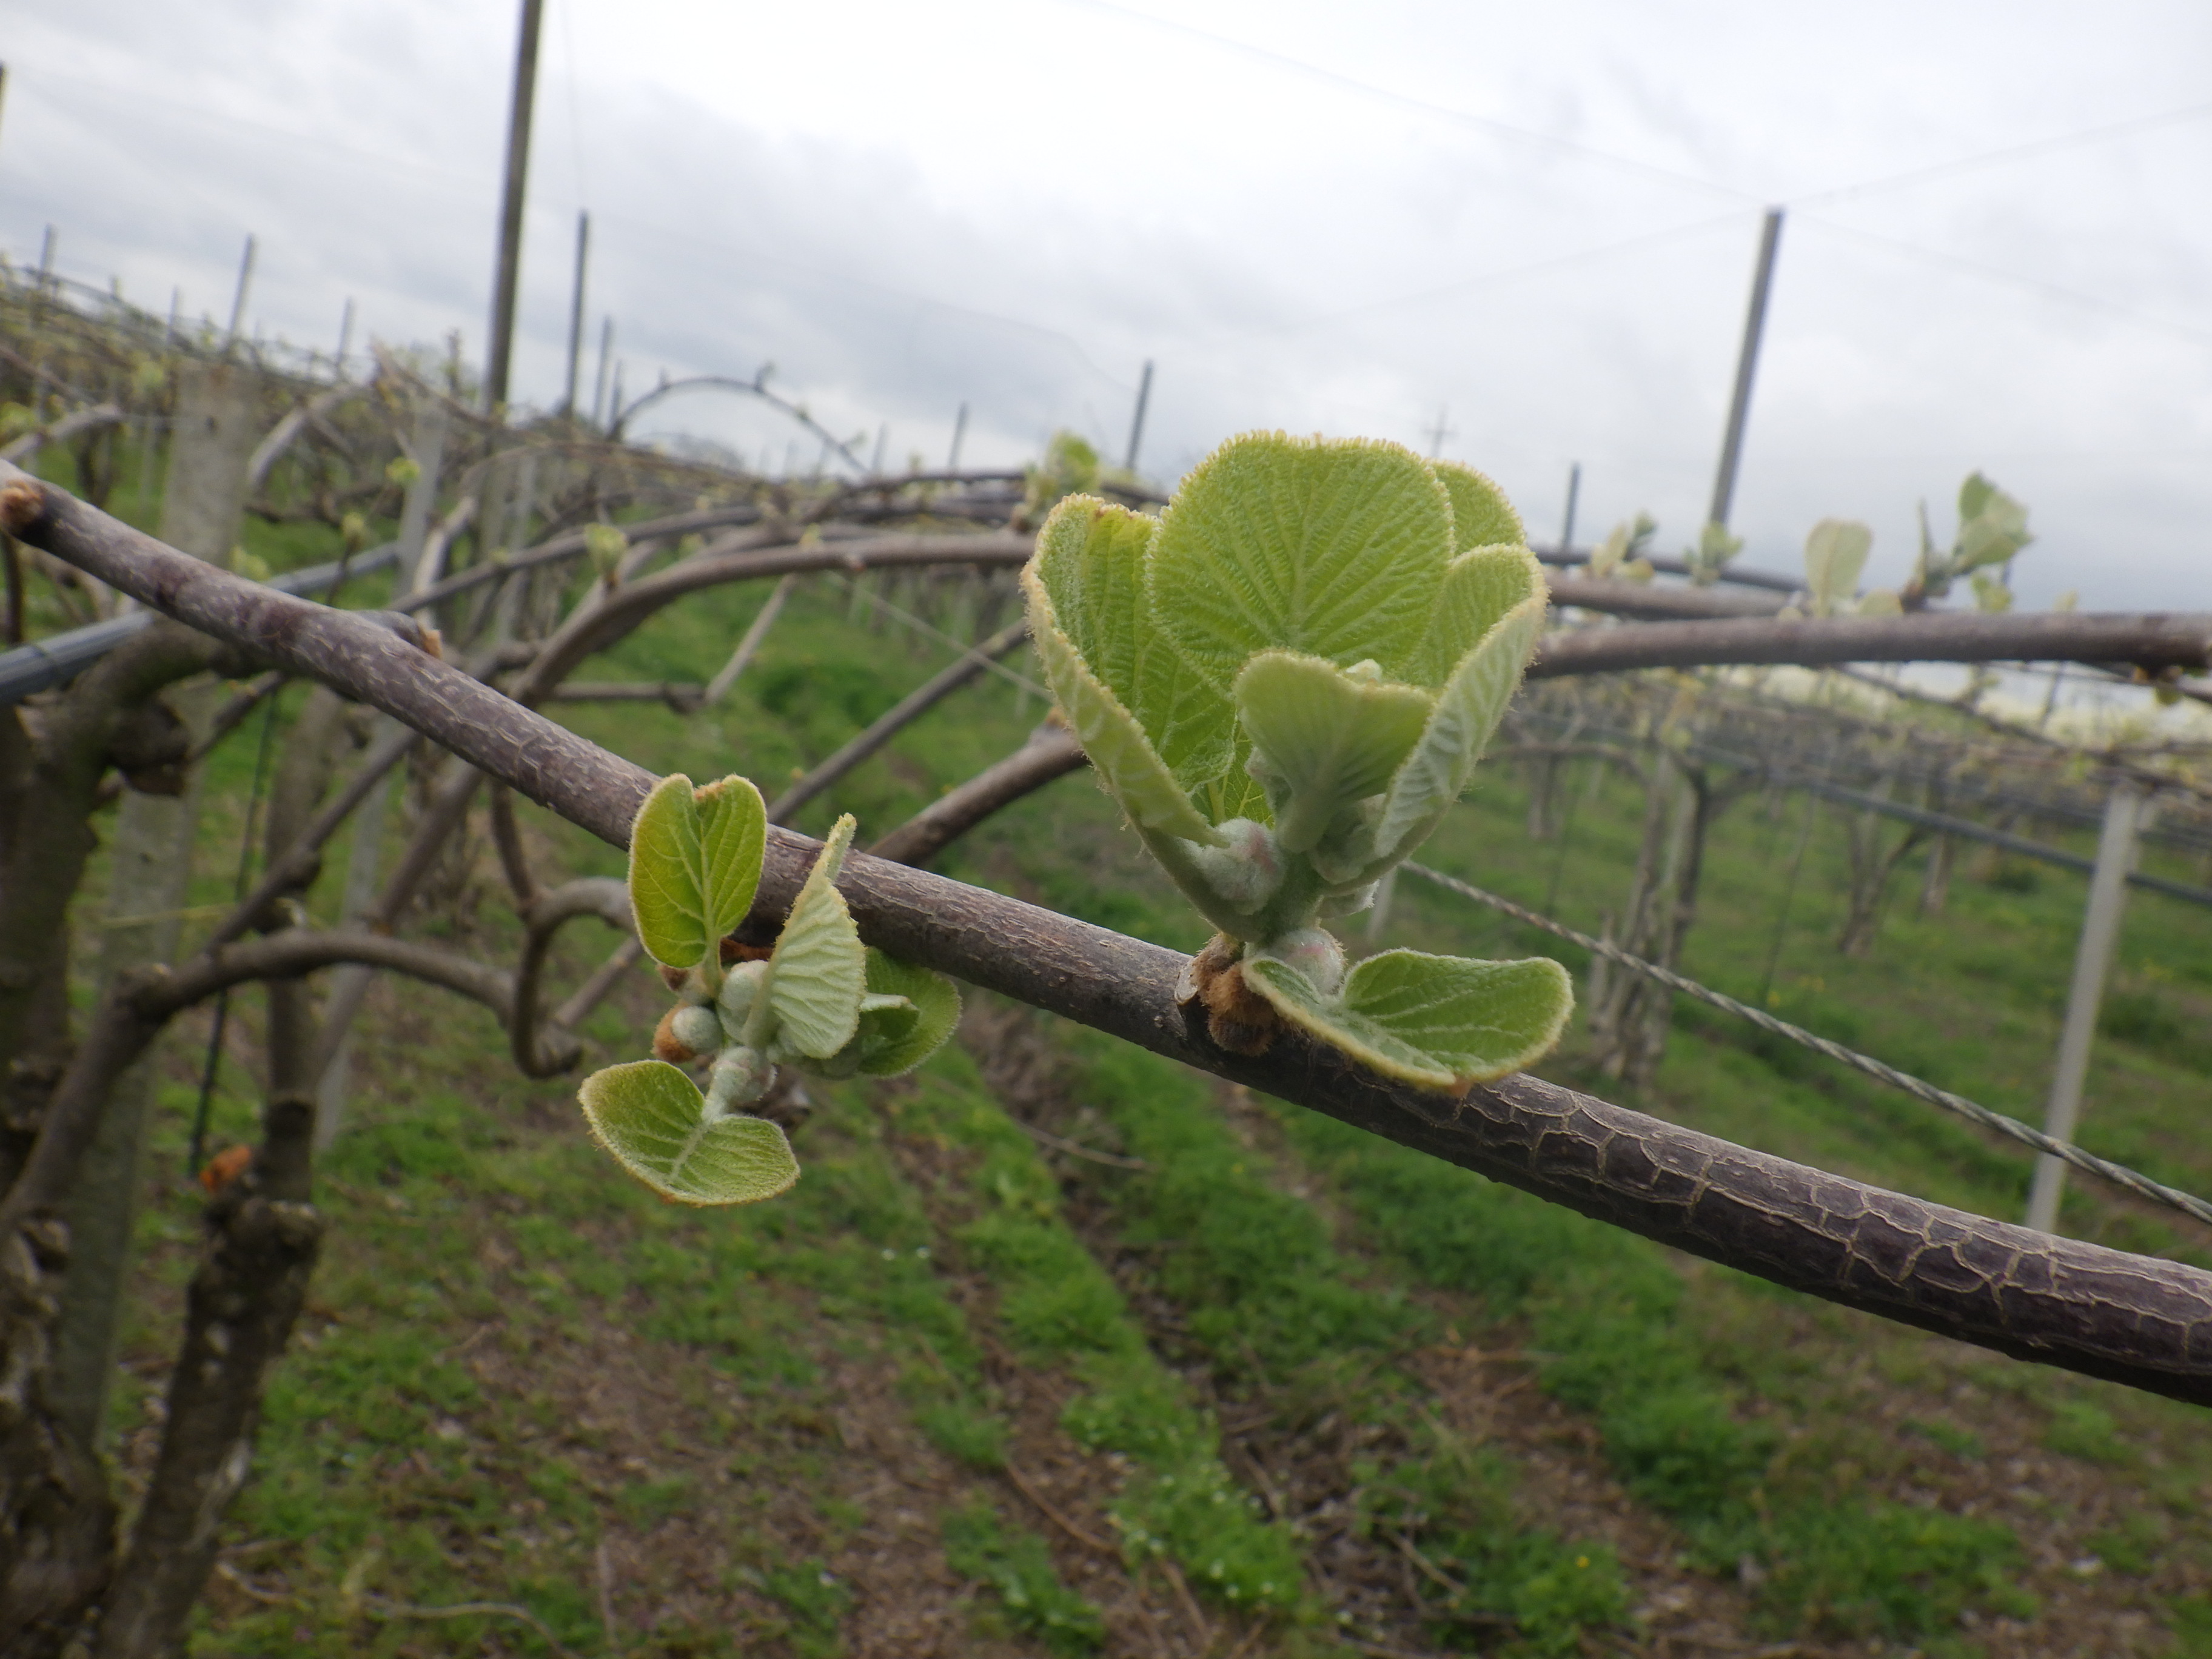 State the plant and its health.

kiwi, healthy
